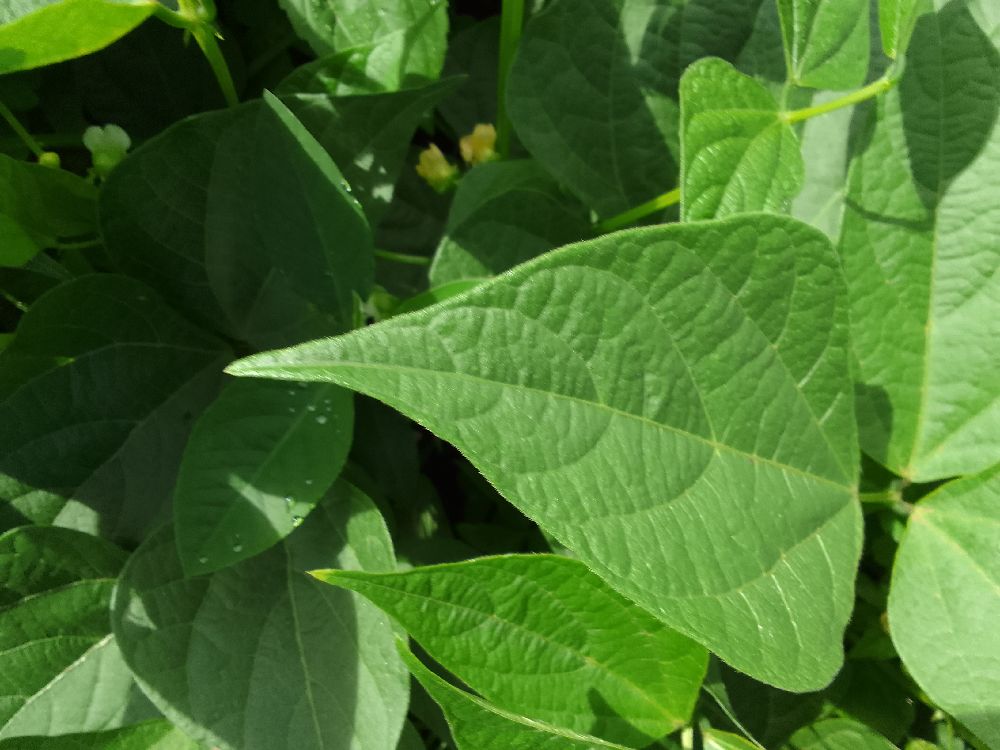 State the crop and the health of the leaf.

common bean, healthy
